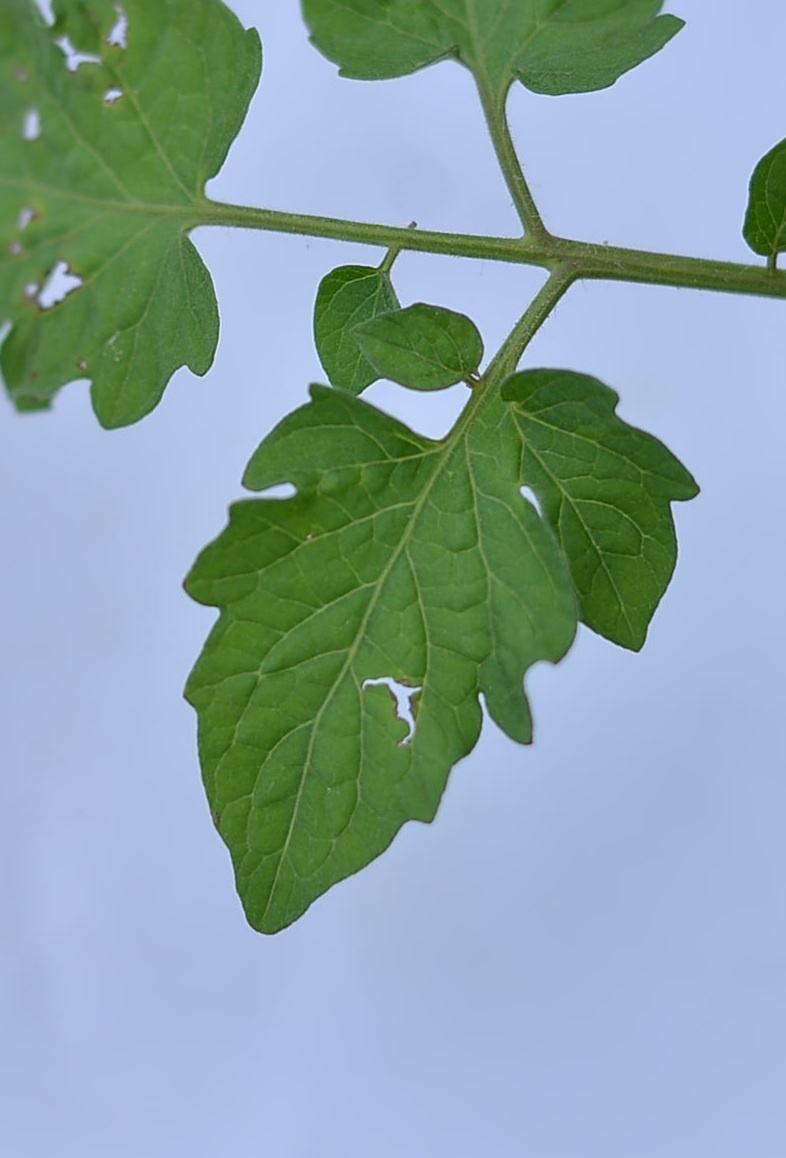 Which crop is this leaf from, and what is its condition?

tomato, infected
